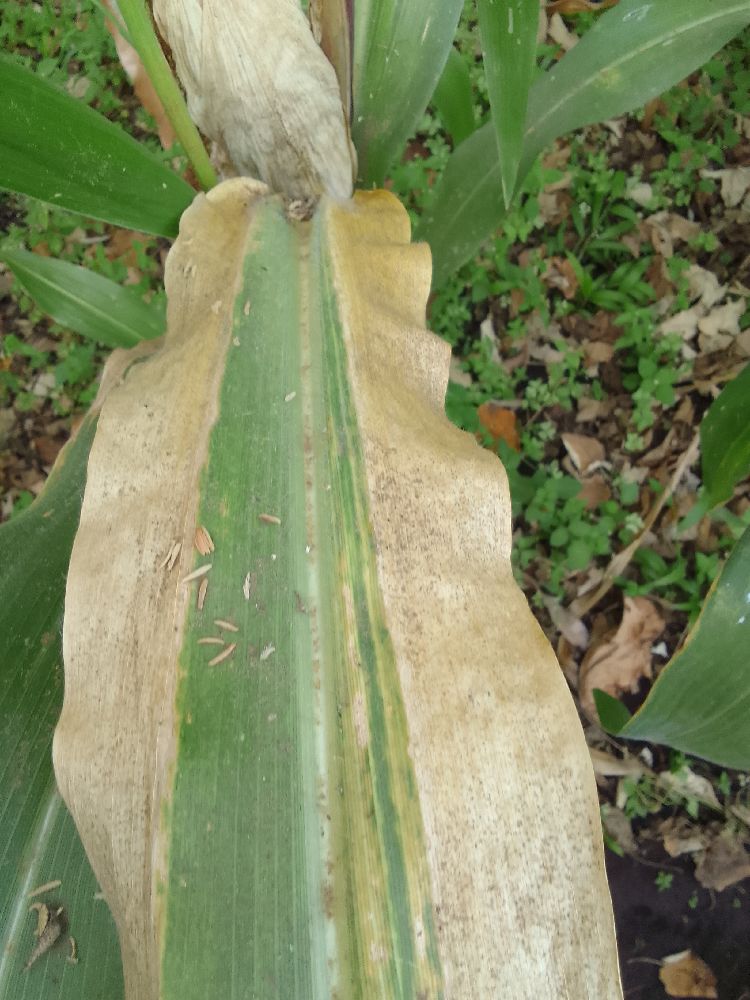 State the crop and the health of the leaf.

maize, maize lethal necrosis
